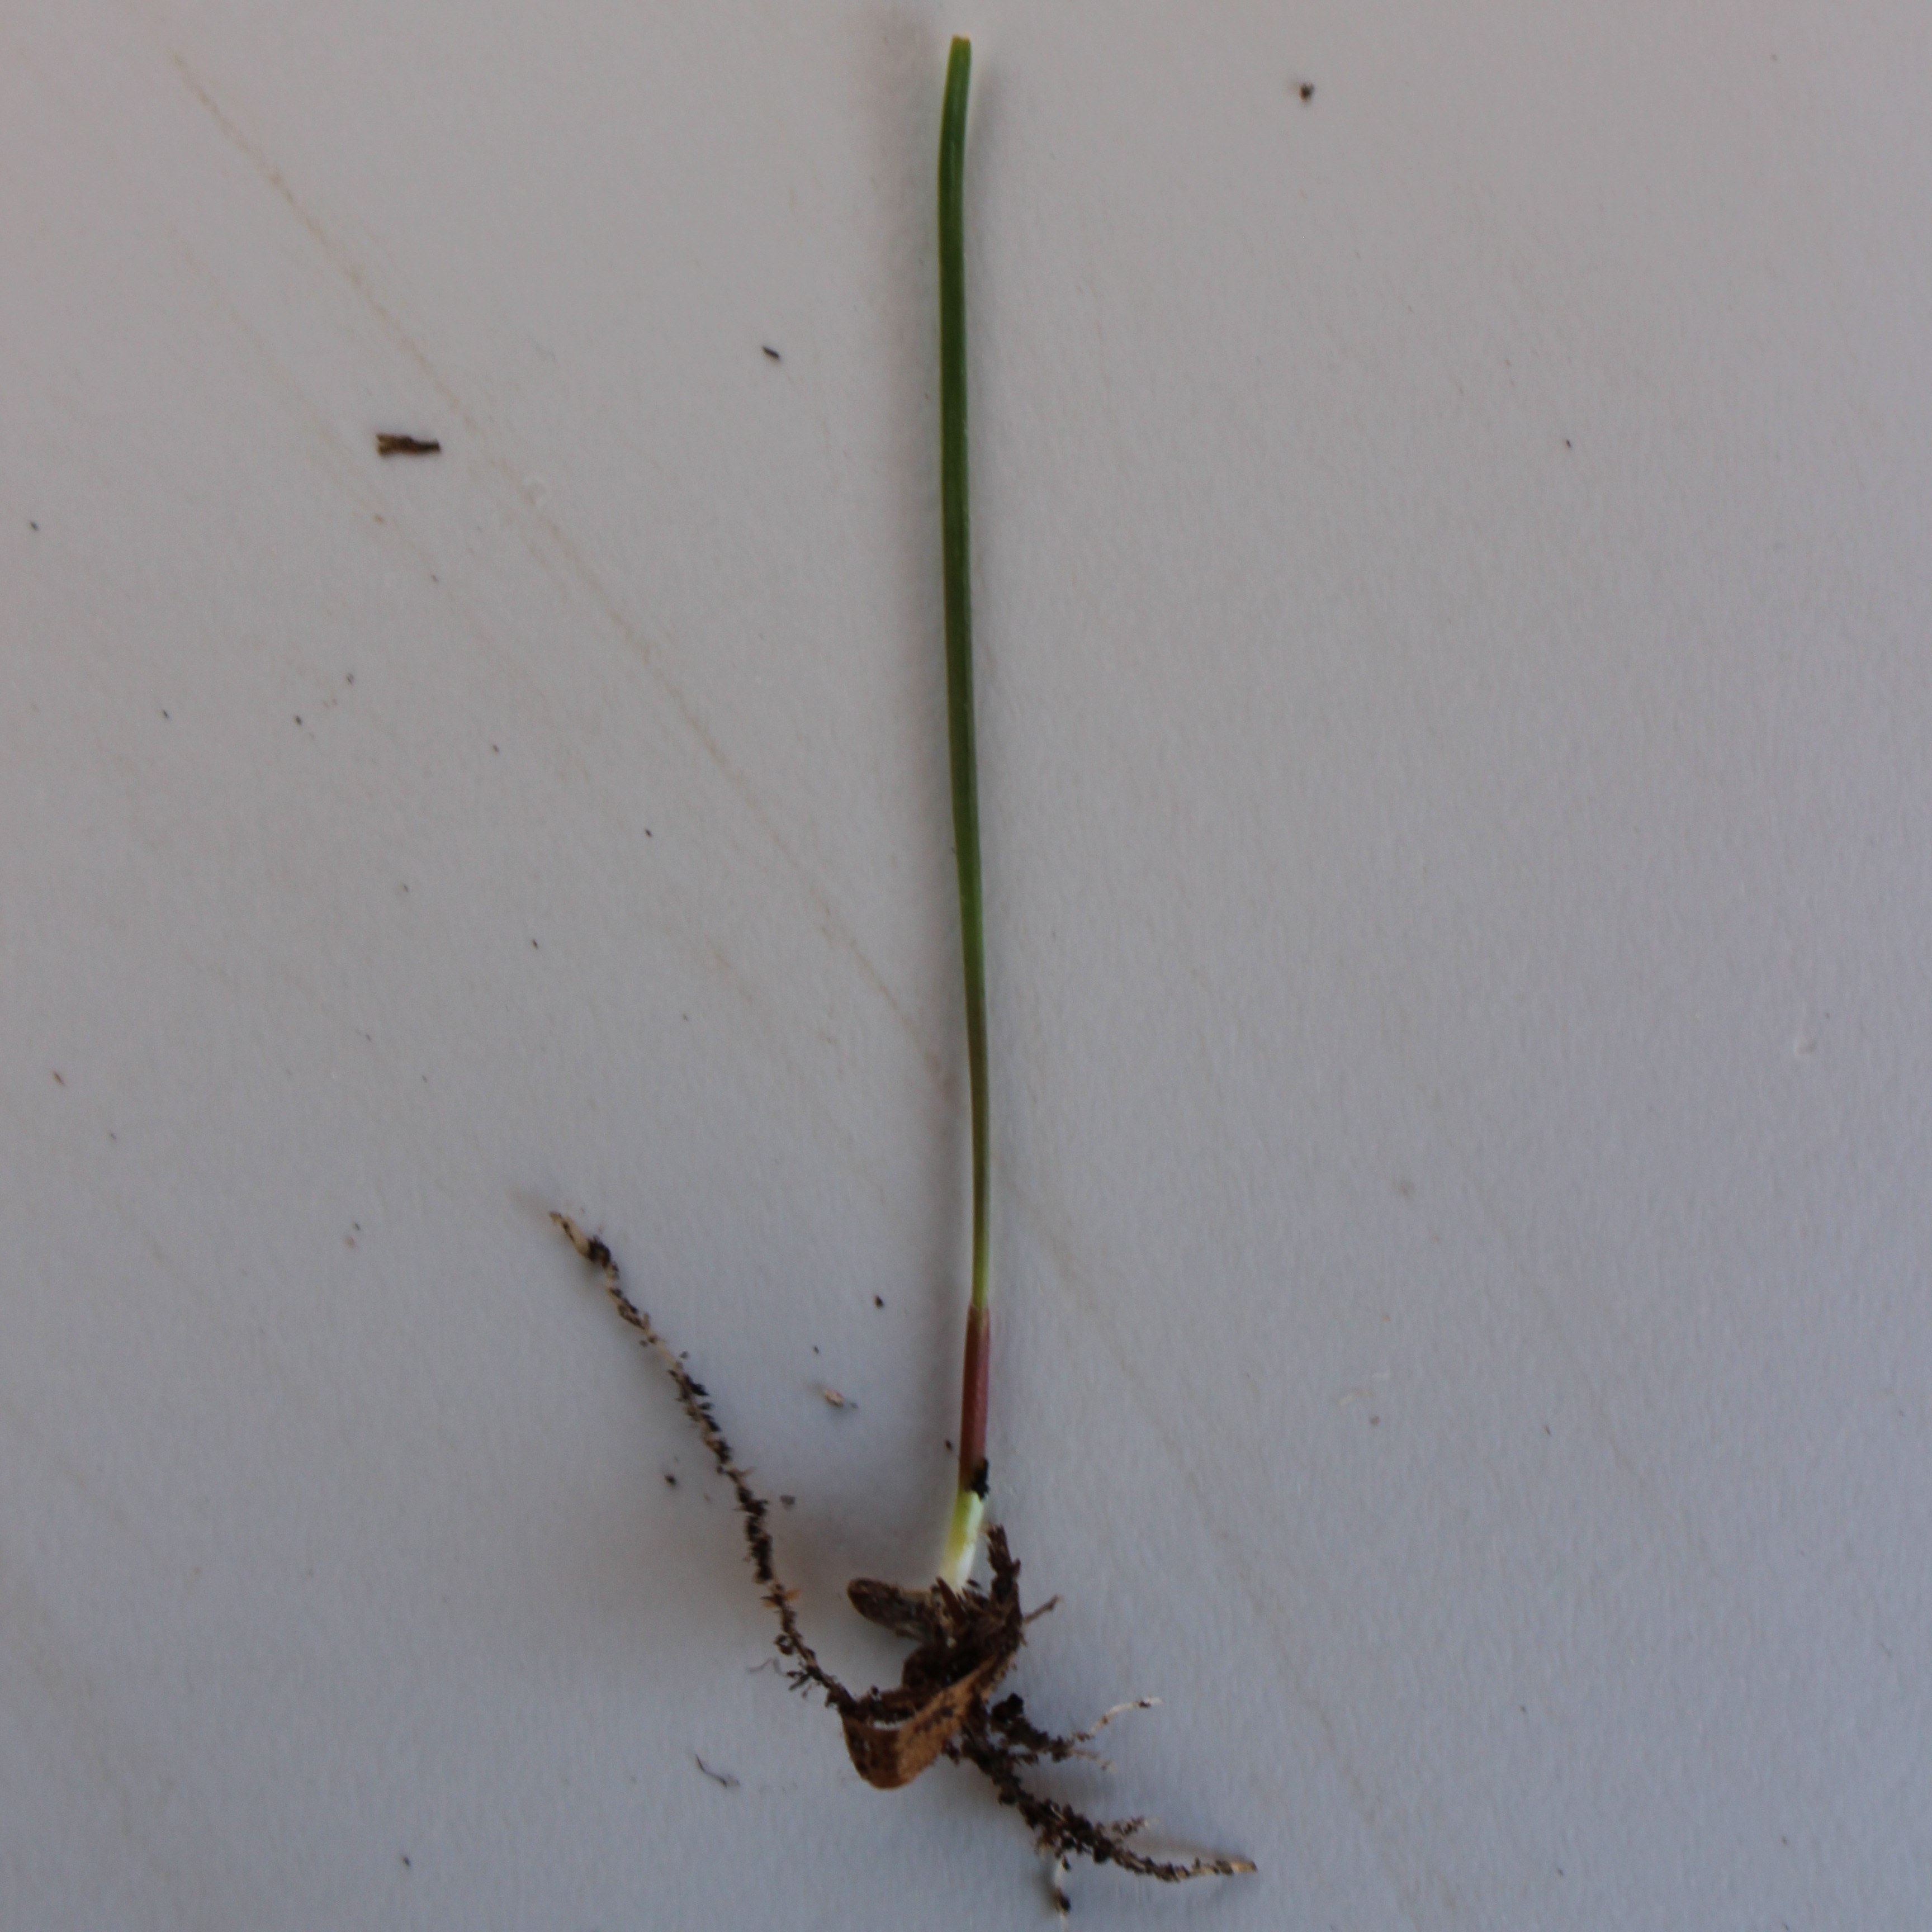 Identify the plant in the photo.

Lolium multiflorum
